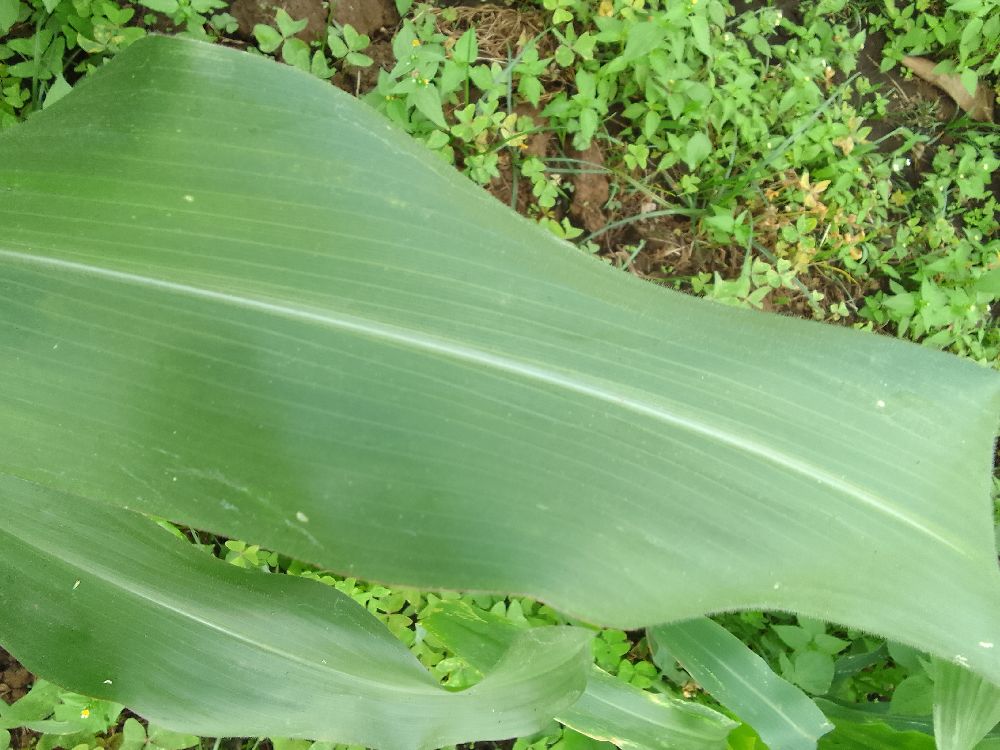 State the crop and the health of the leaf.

maize, healthy
